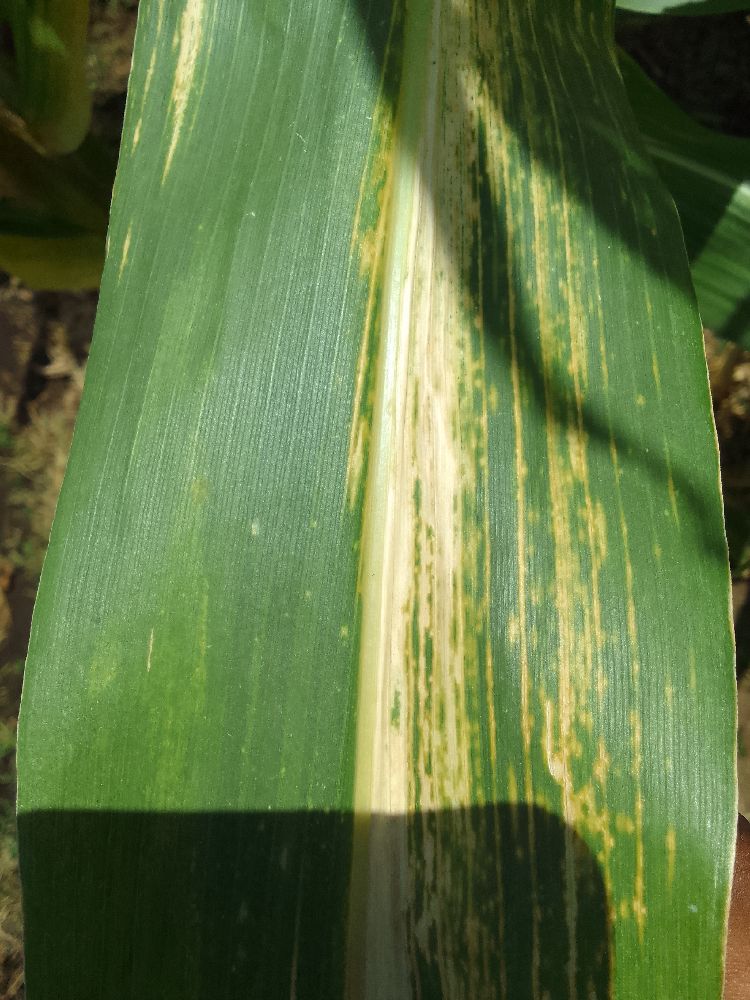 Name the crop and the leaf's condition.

maize, maize lethal necrosis
